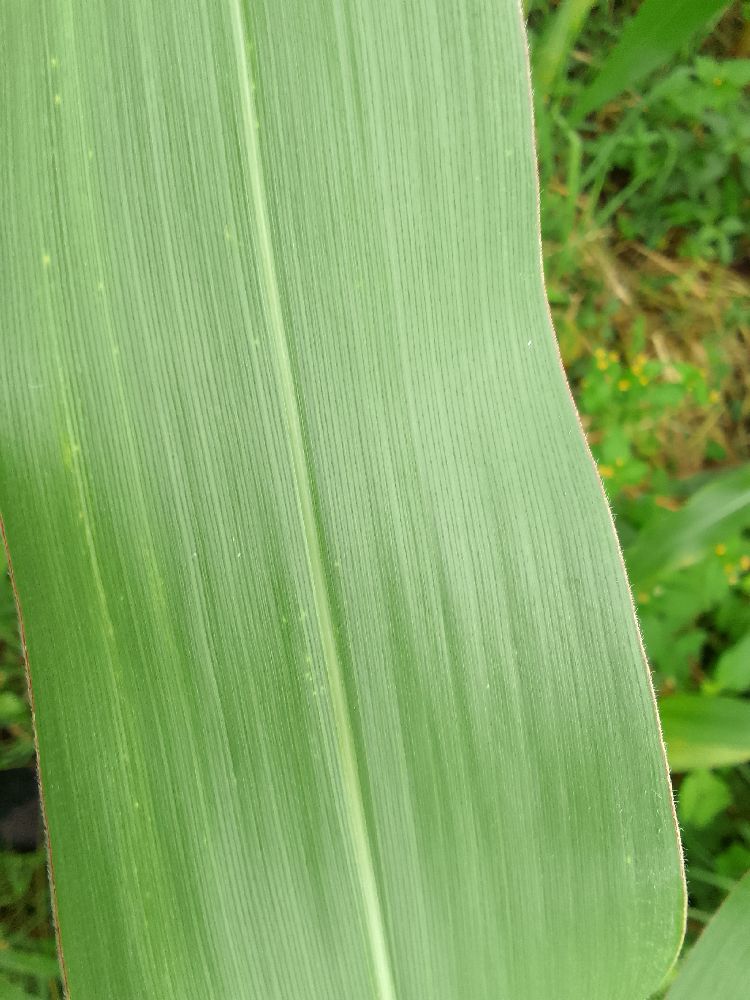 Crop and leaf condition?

maize, healthy
